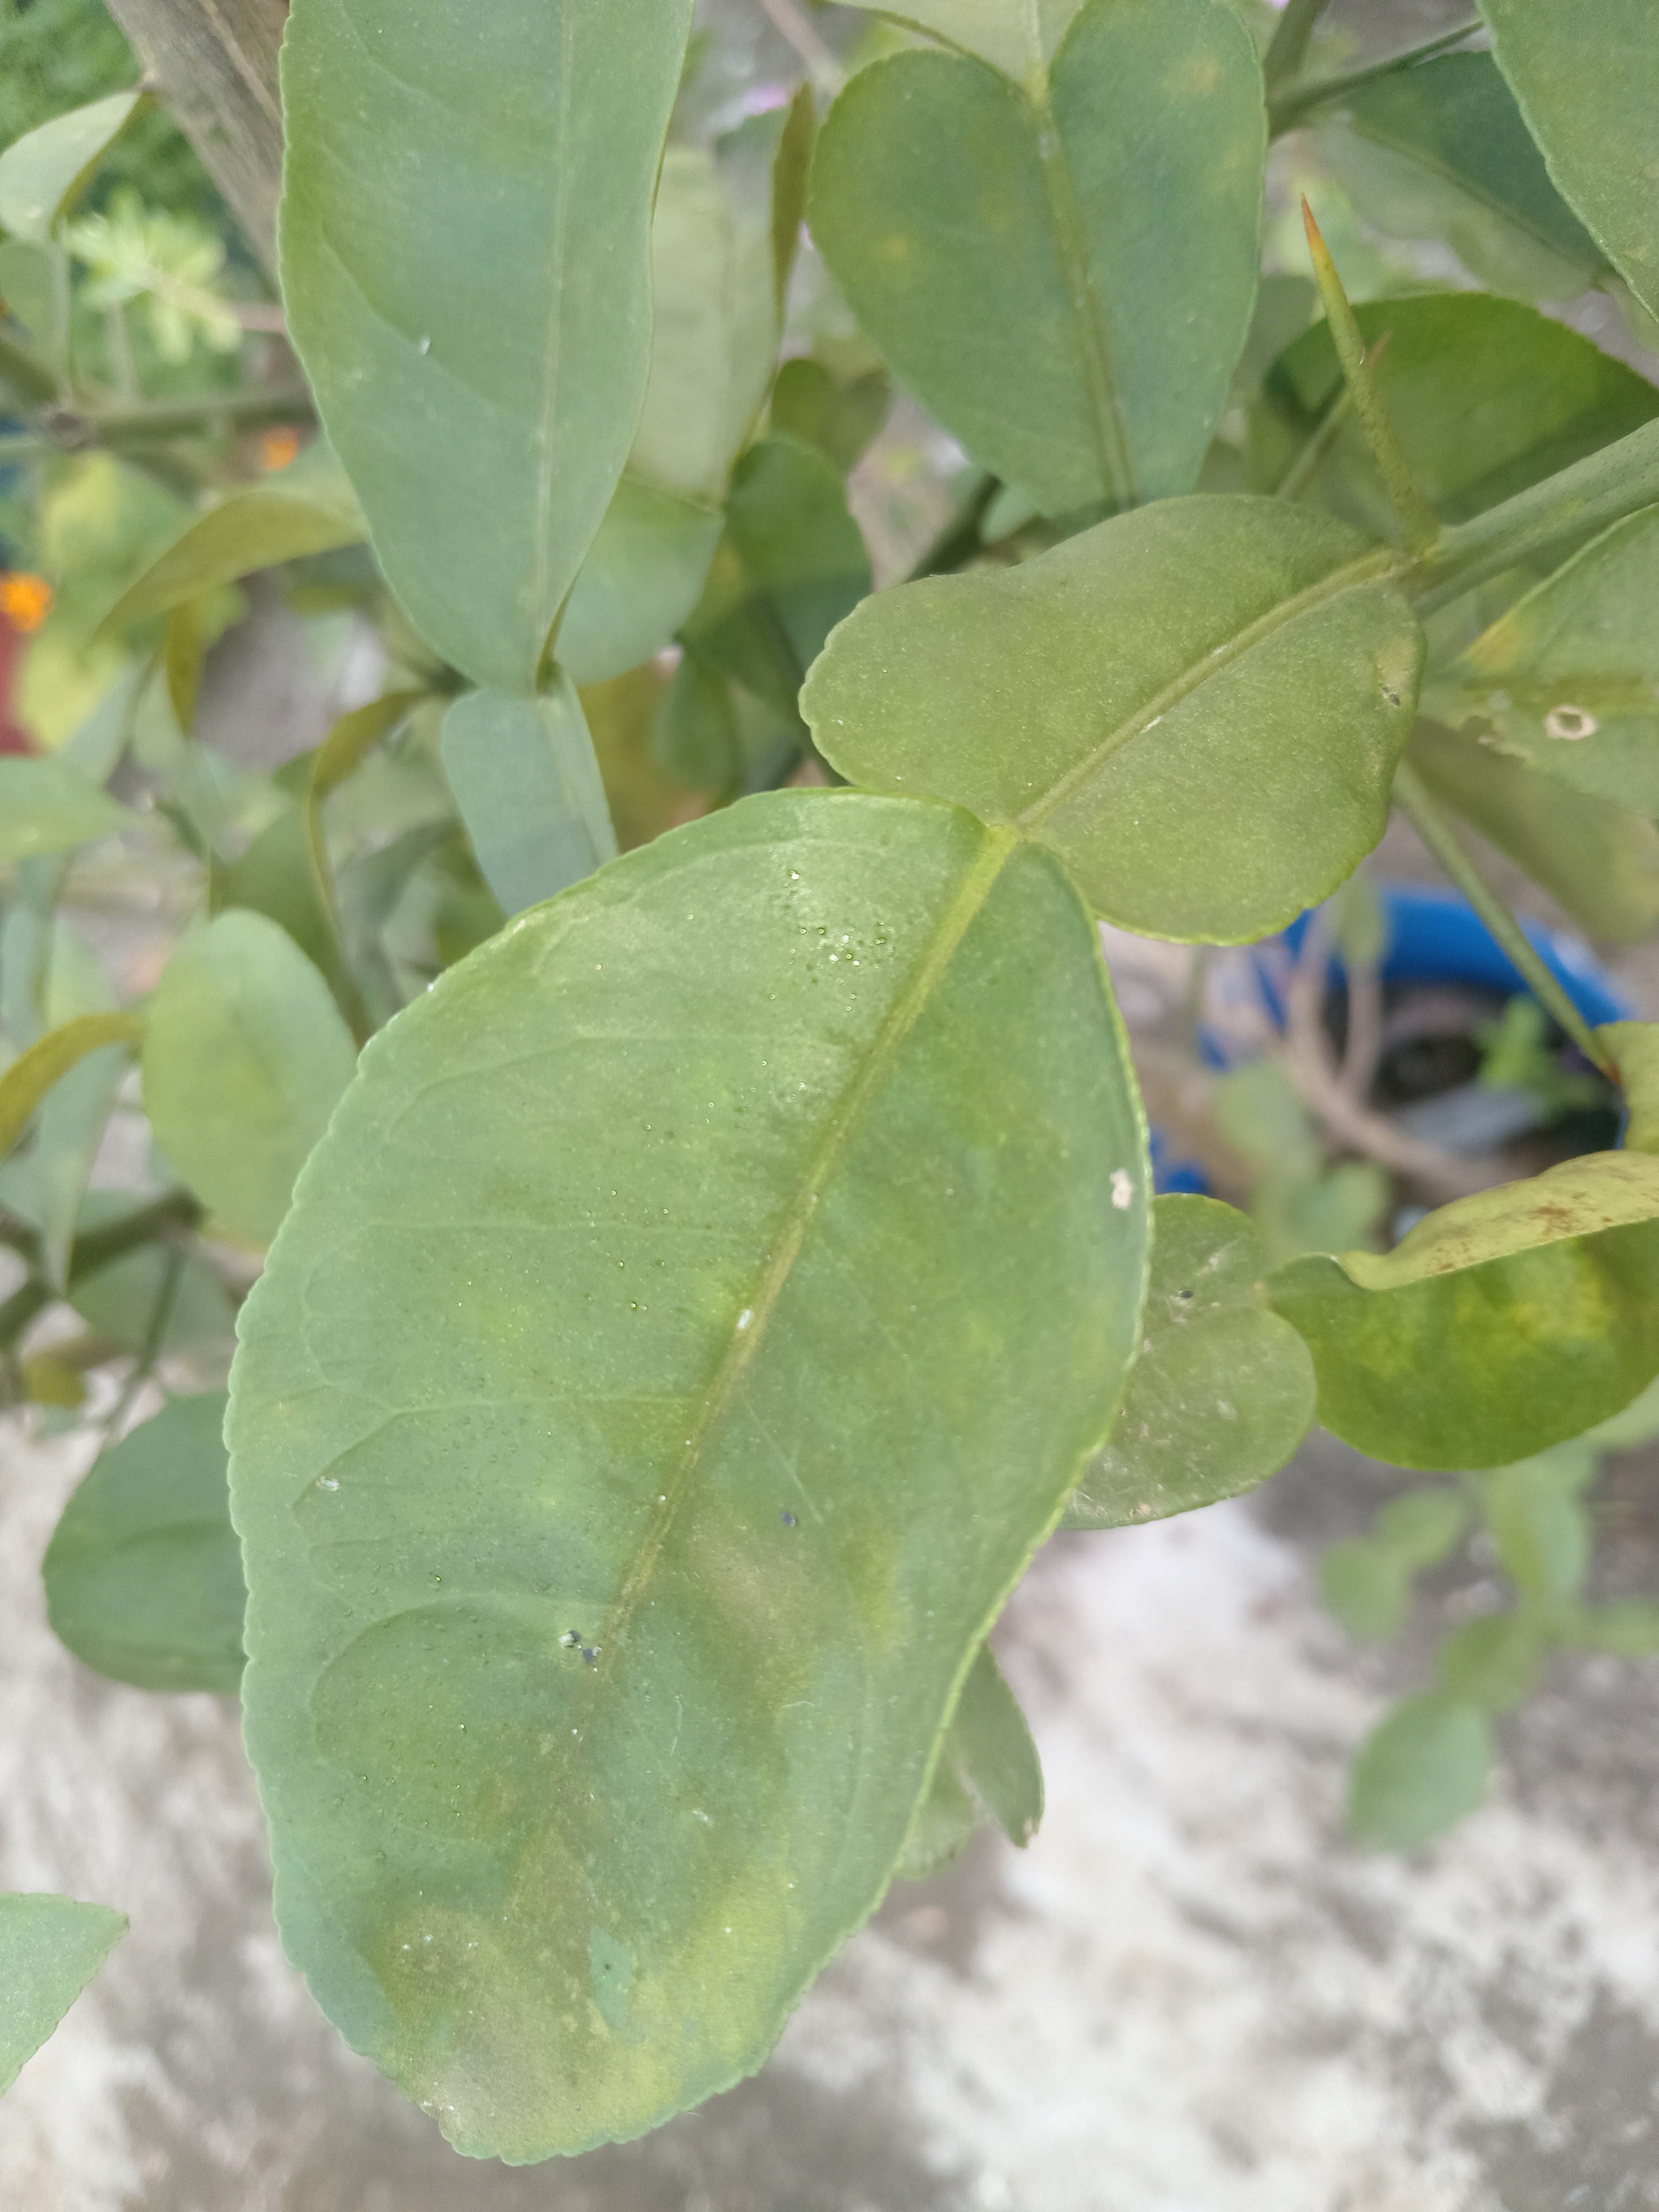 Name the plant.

lemon
